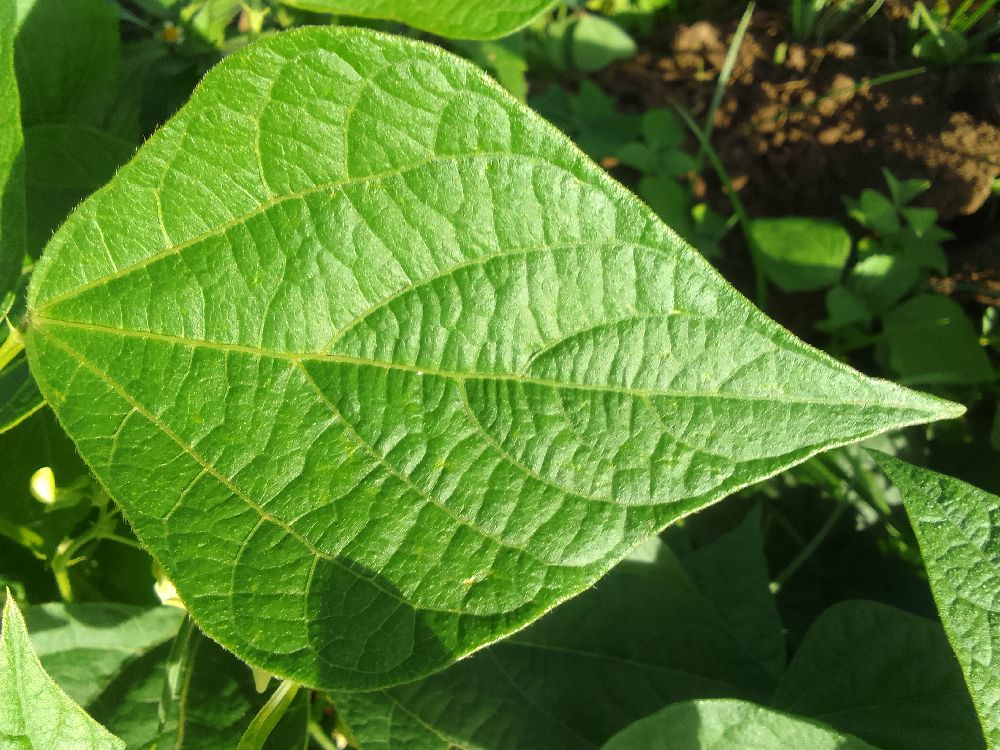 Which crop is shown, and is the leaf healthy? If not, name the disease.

common bean, healthy
